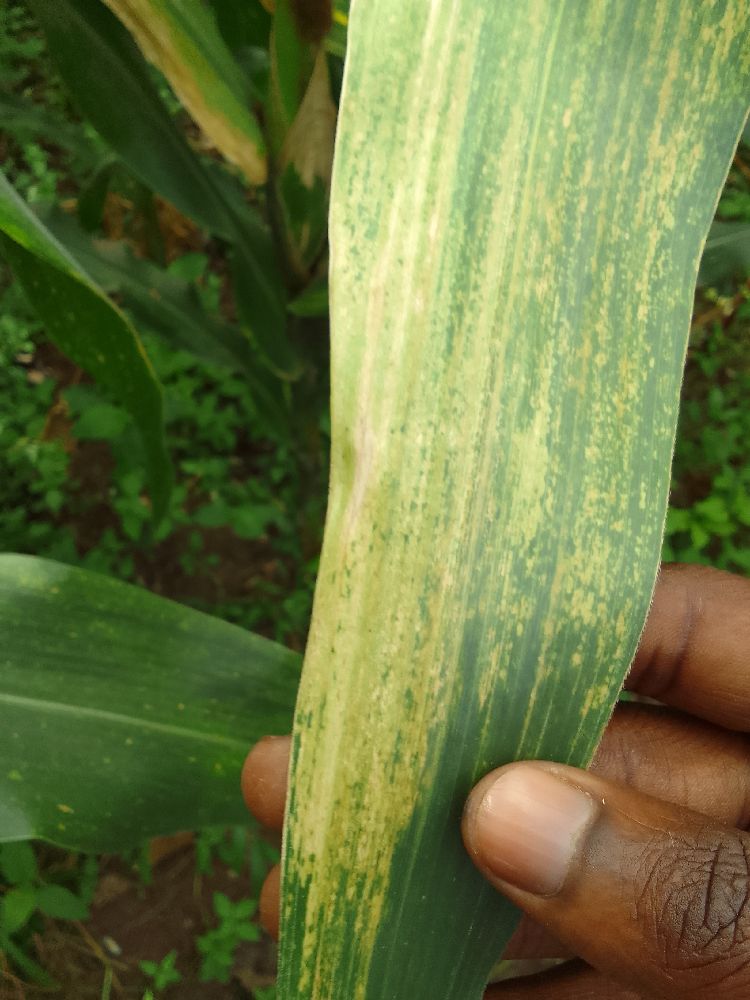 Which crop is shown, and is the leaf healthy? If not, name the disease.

maize, maize lethal necrosis
